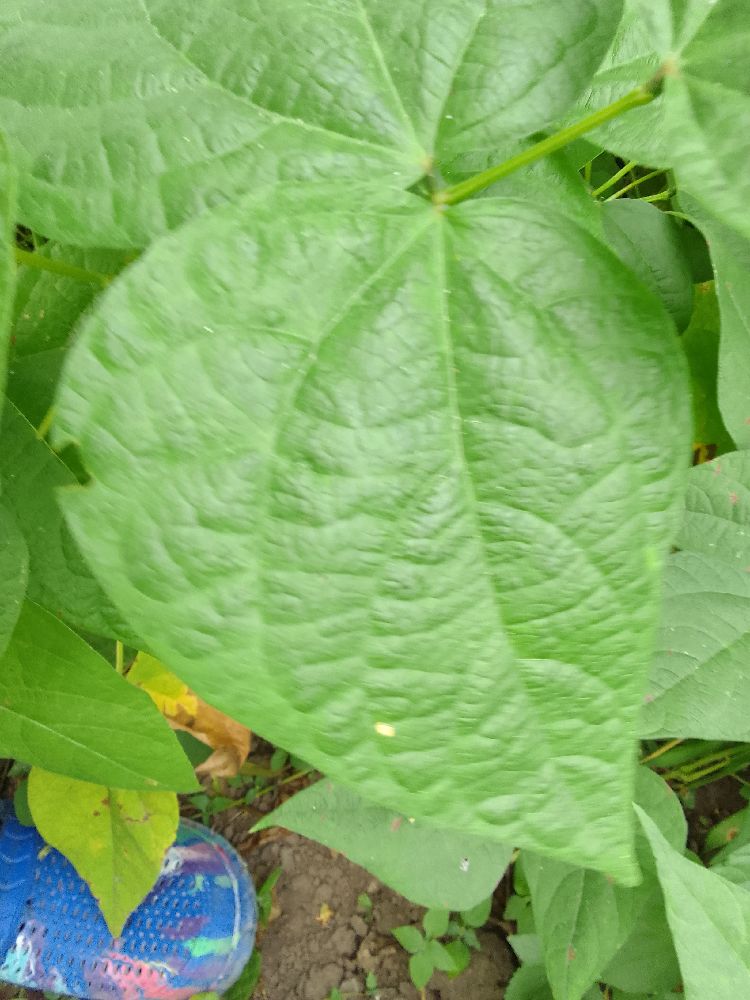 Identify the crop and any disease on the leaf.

common bean, healthy
